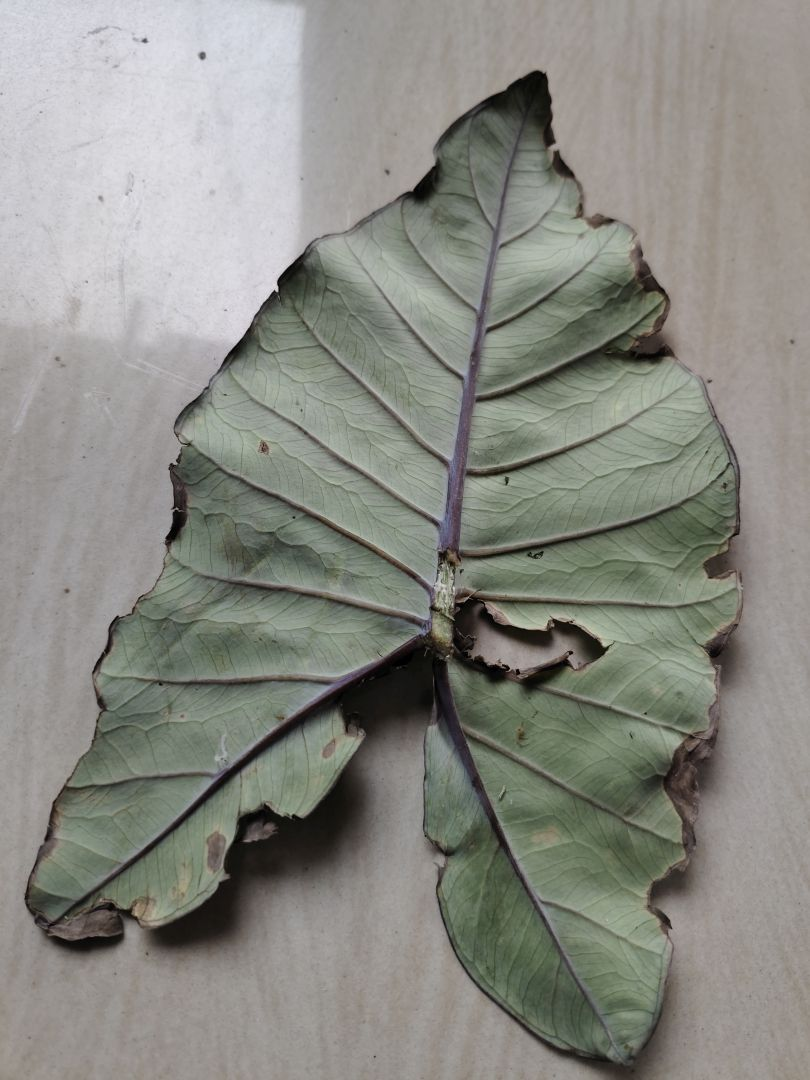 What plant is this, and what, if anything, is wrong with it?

taro, leaf blight
